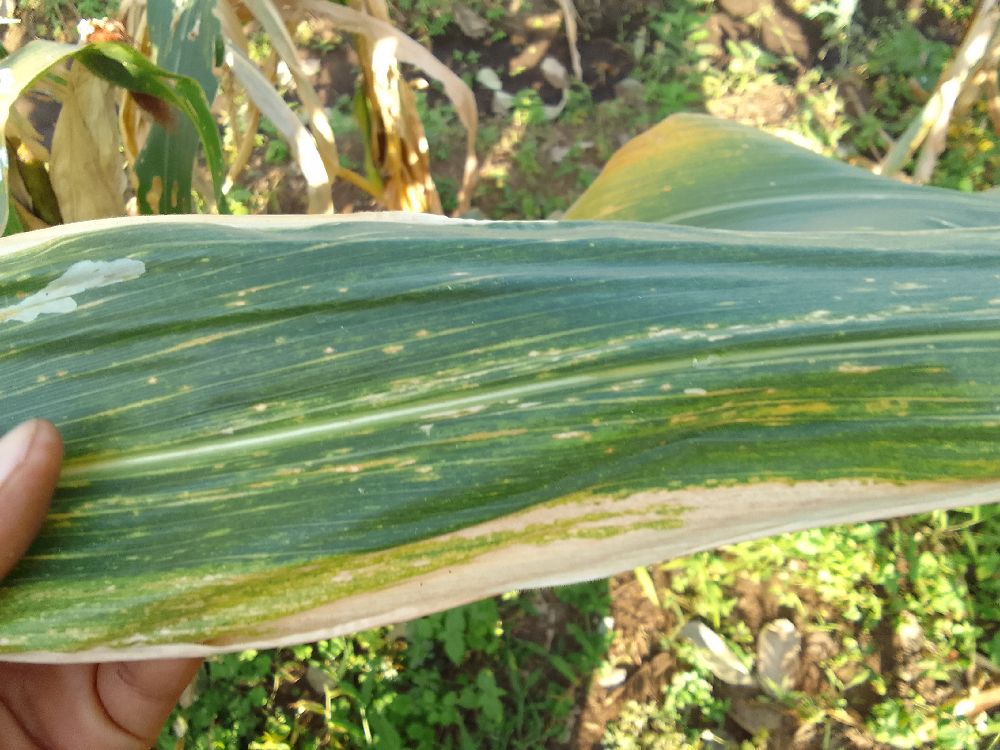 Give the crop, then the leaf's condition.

maize, maize lethal necrosis
